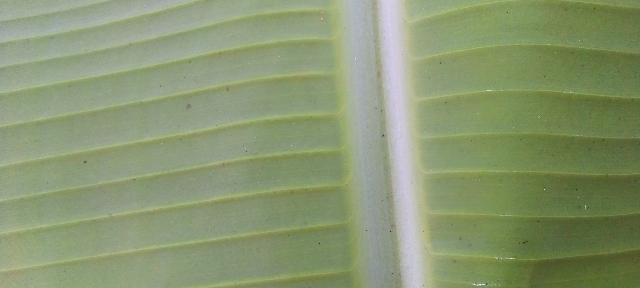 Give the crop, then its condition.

banana, healthy
